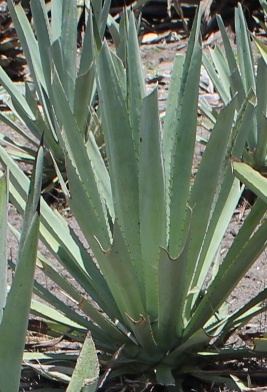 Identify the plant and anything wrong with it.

agave, yellow
